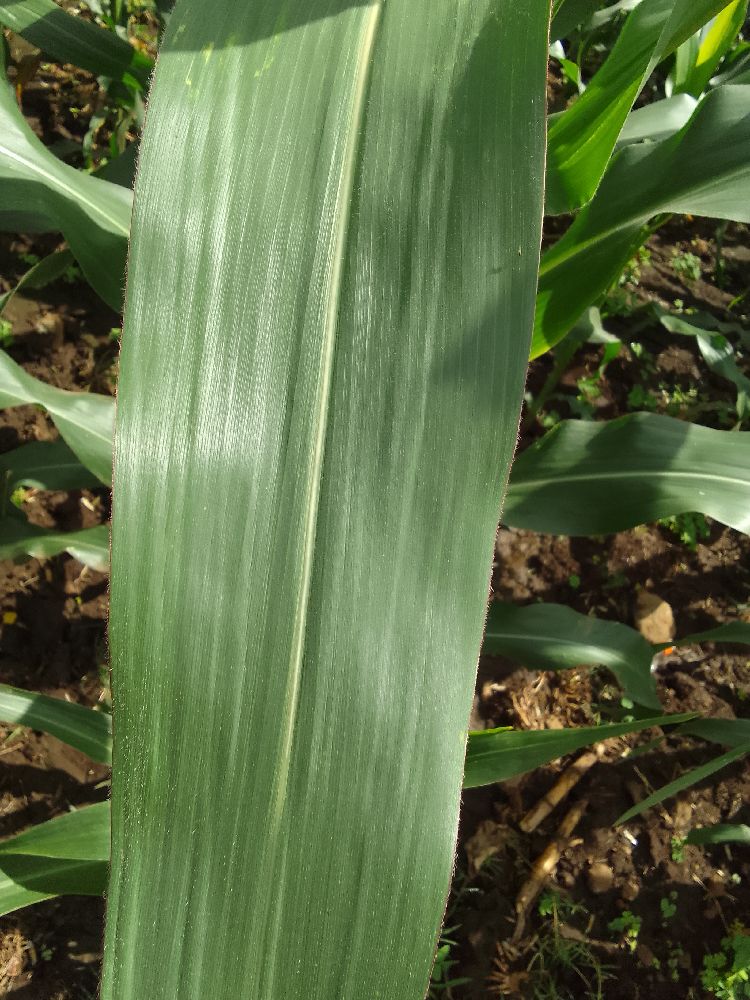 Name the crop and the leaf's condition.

maize, healthy
